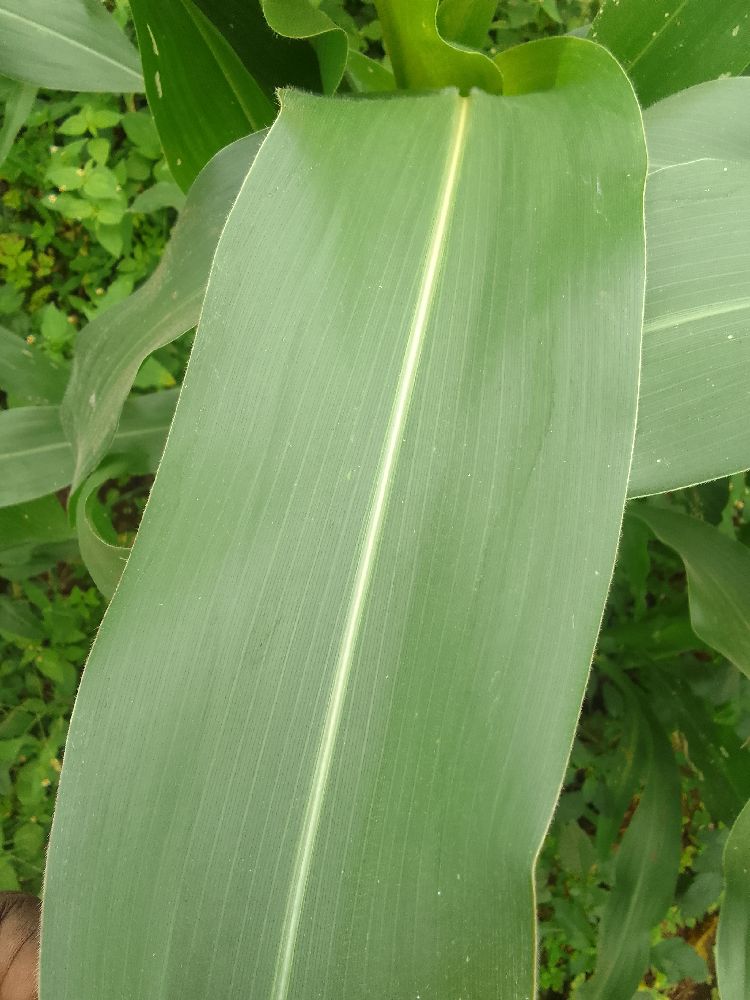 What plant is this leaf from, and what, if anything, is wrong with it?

maize, healthy
